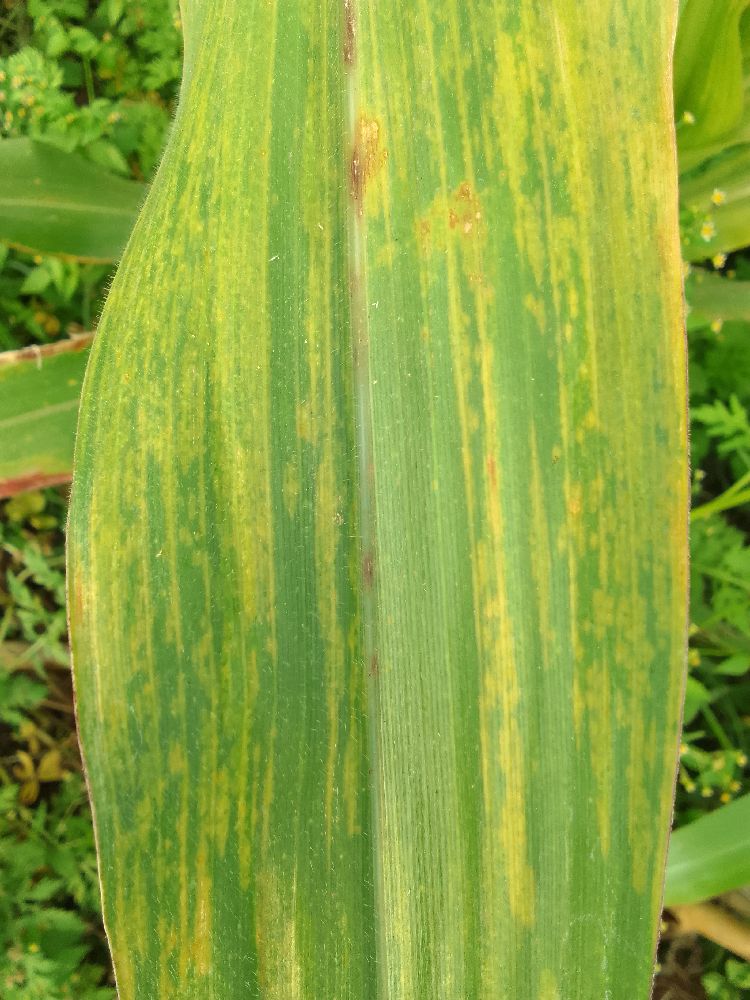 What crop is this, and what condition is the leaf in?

maize, maize lethal necrosis
